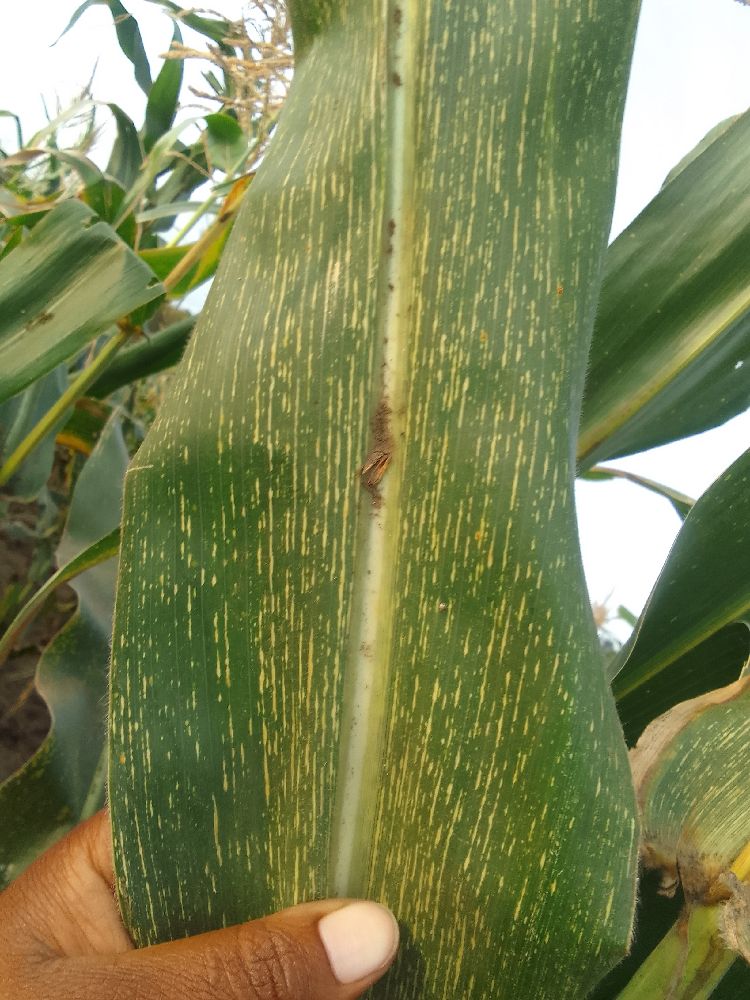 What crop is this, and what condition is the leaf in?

maize, maize streak virus
